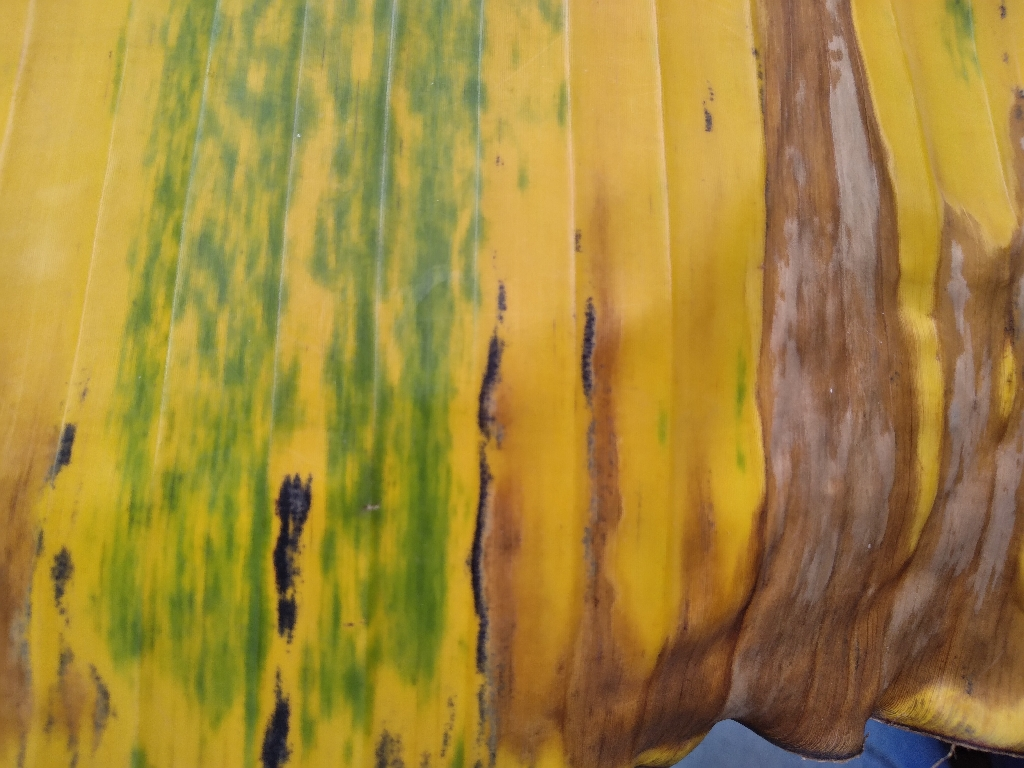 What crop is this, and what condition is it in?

banana, fusarium wilt race 1
